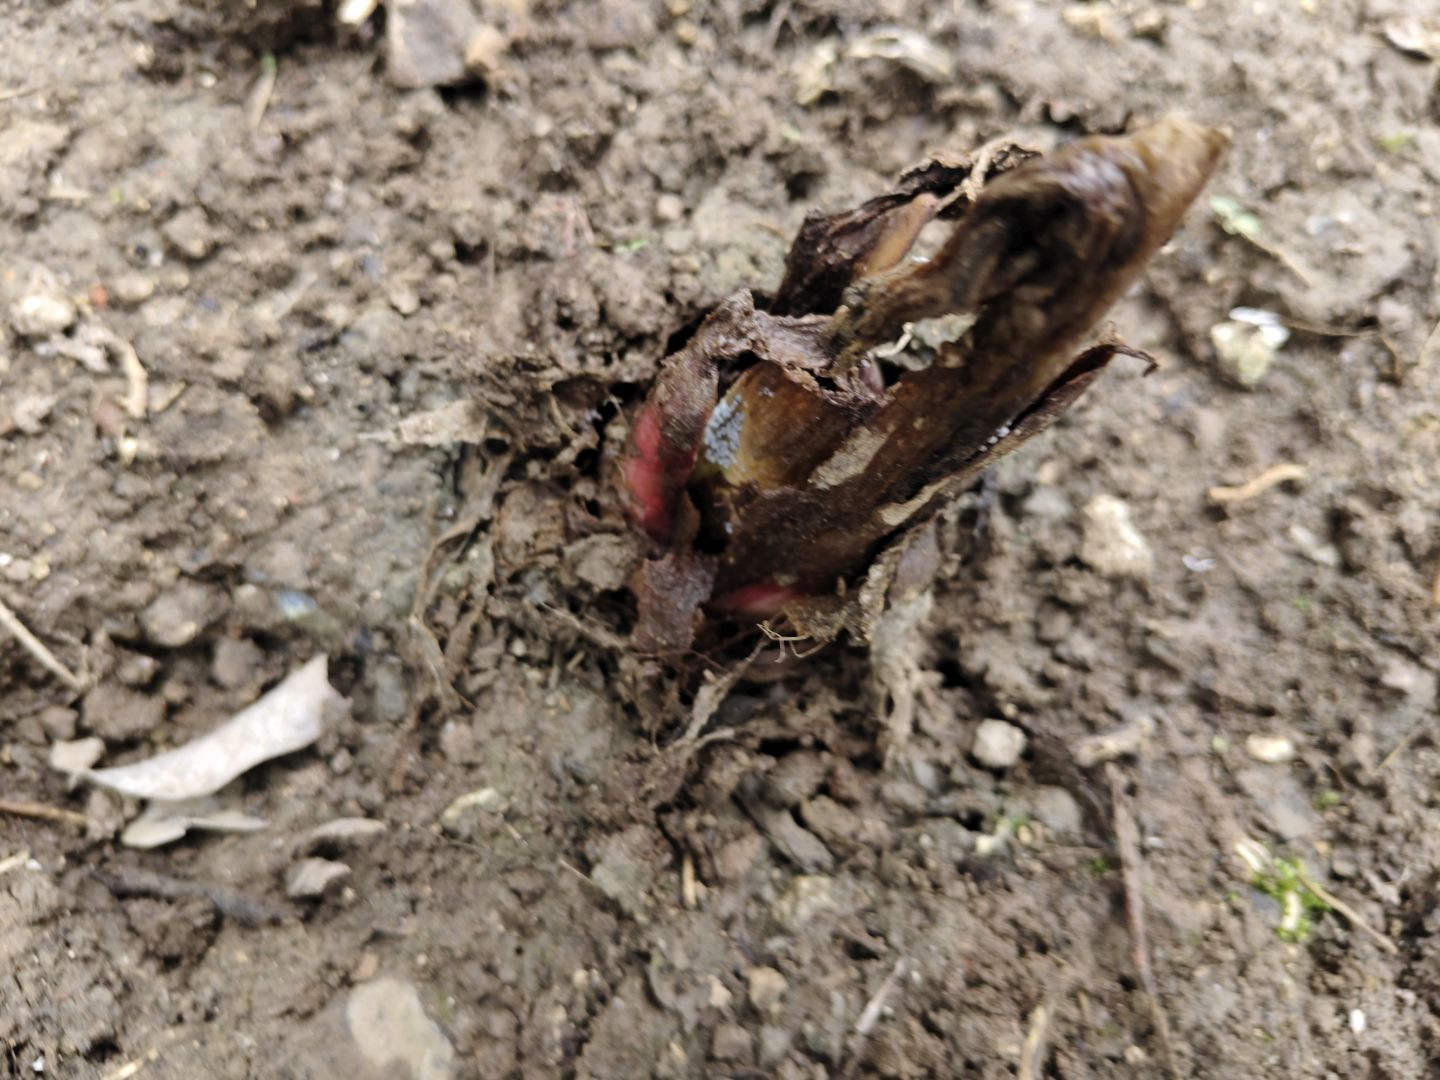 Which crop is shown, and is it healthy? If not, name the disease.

taro, root rot
